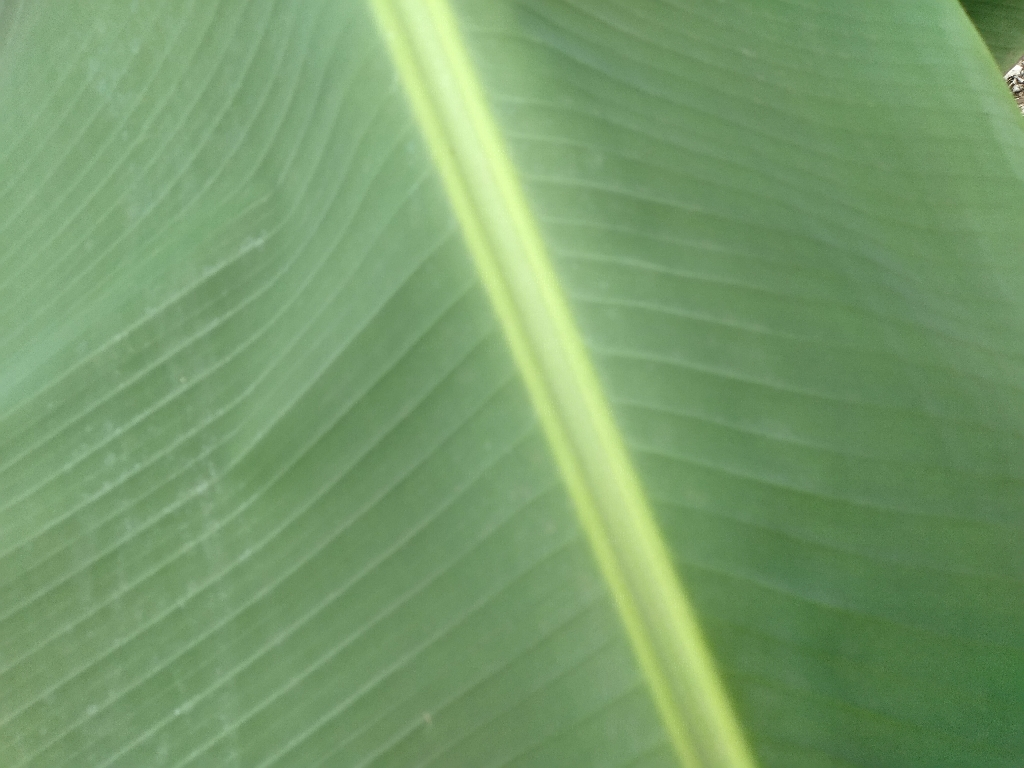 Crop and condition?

banana, healthy
